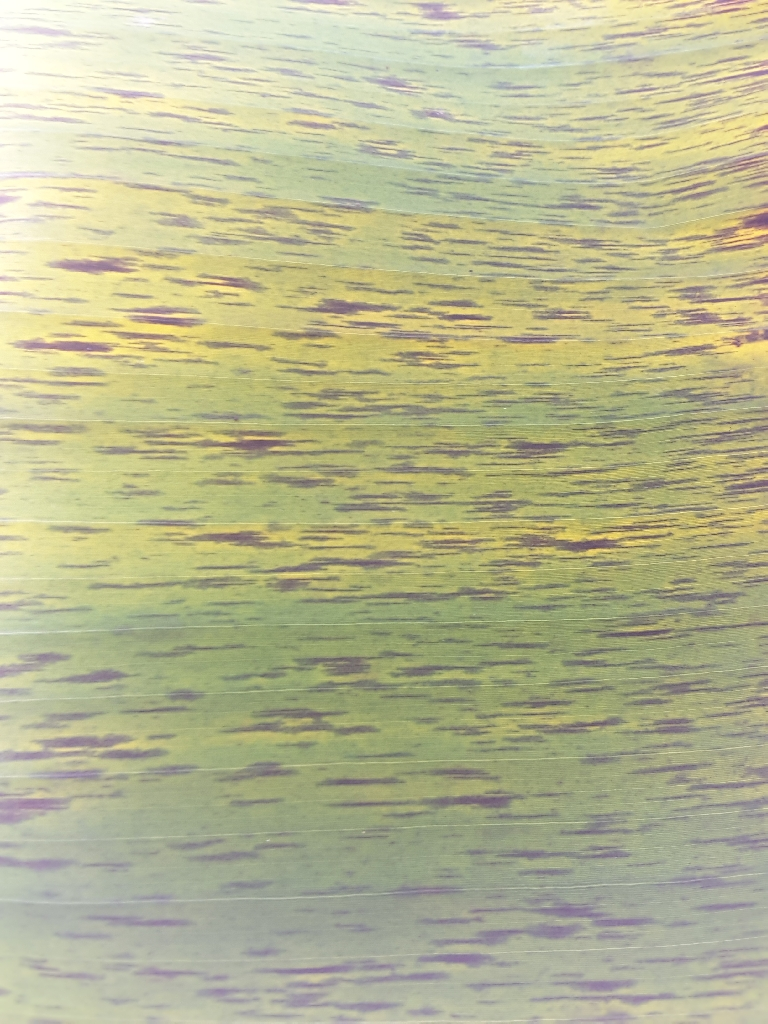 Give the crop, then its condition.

banana, black sigatoka
